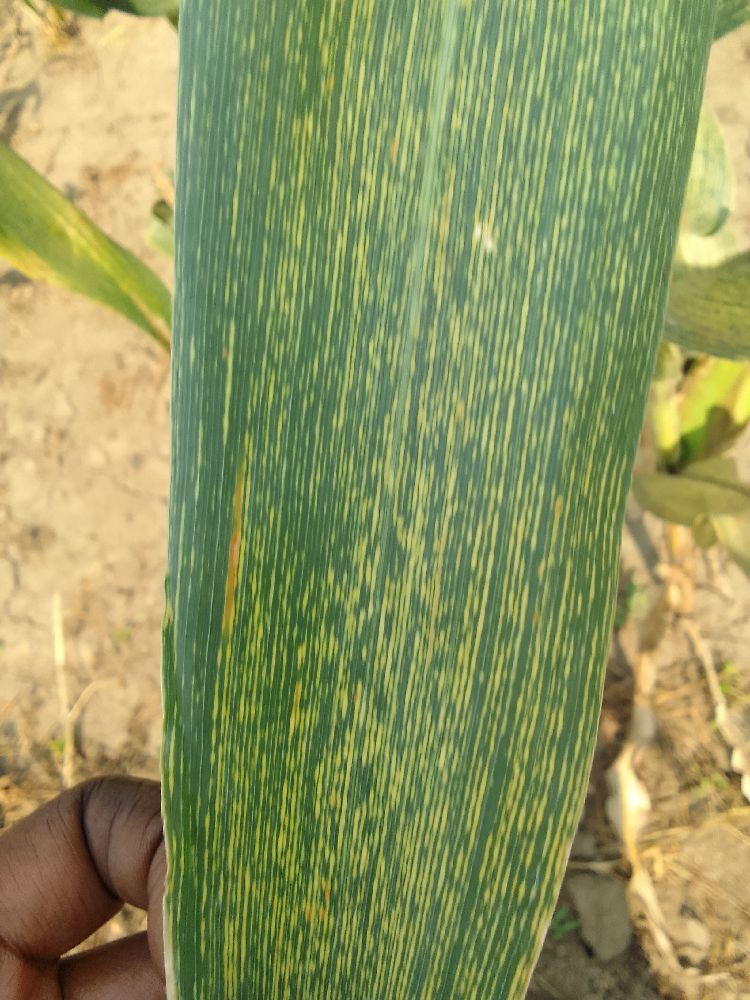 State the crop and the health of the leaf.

maize, maize streak virus
